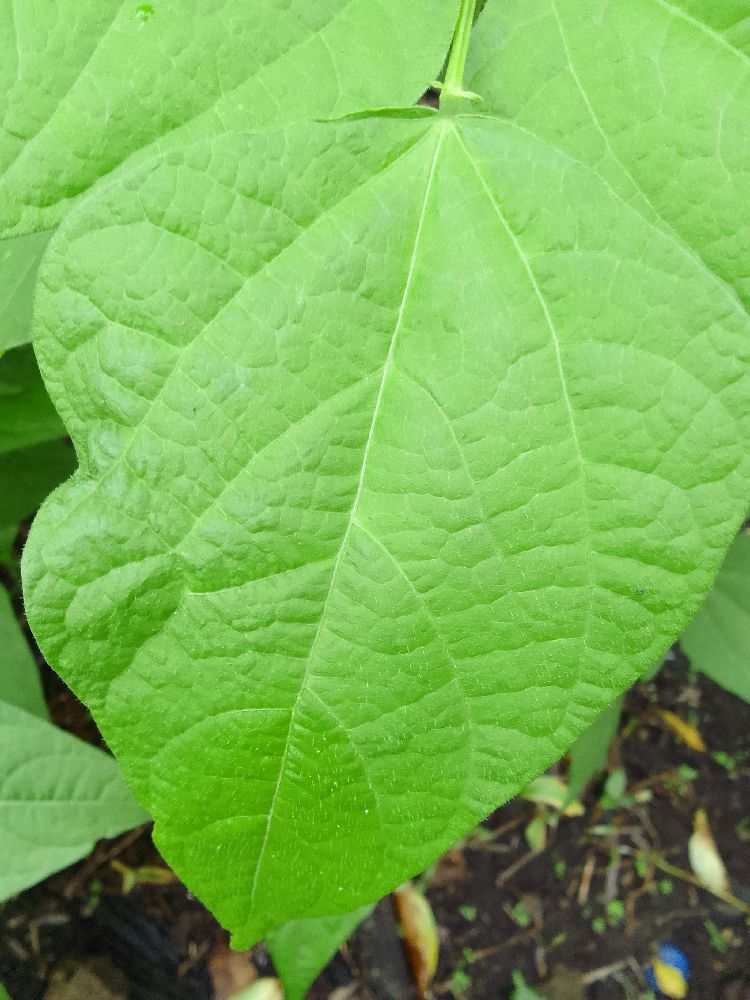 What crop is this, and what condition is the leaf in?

common bean, healthy
